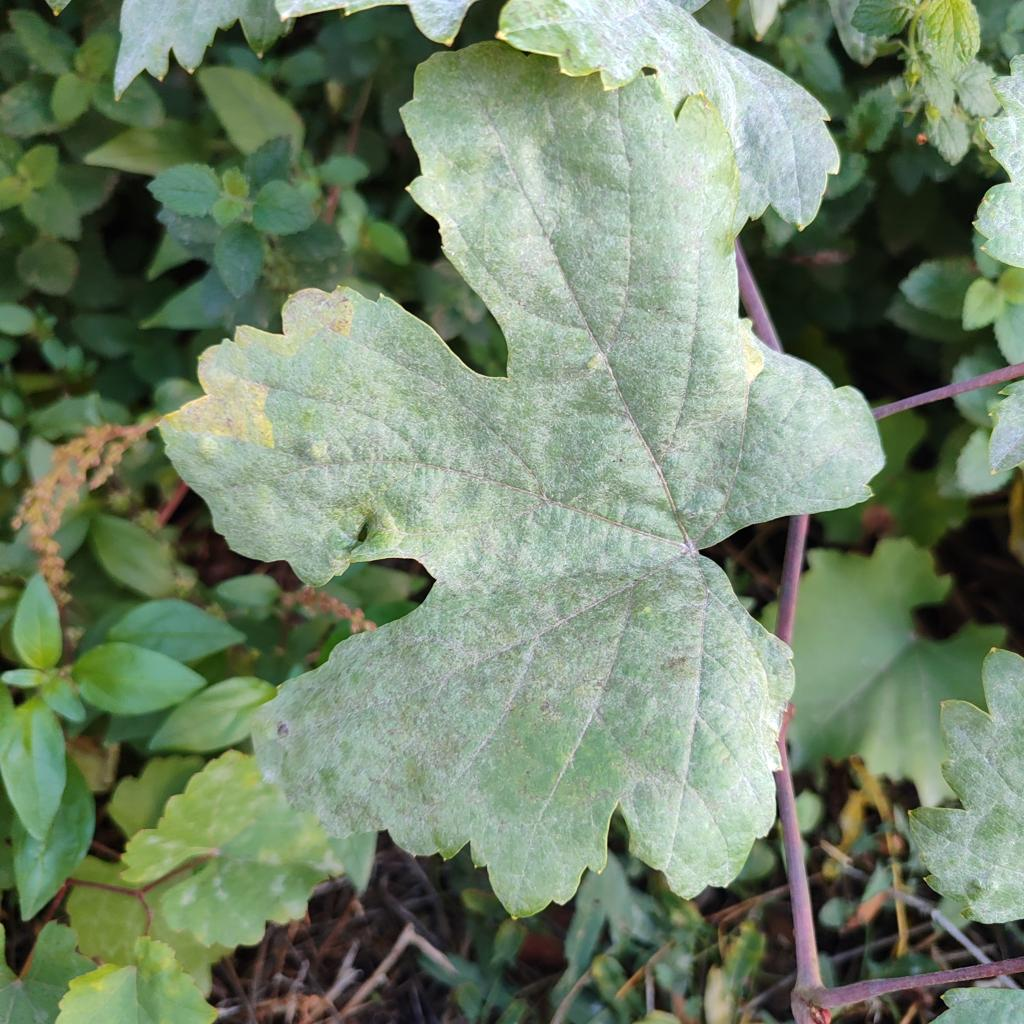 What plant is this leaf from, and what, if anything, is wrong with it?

grapevine, powdery mildew
